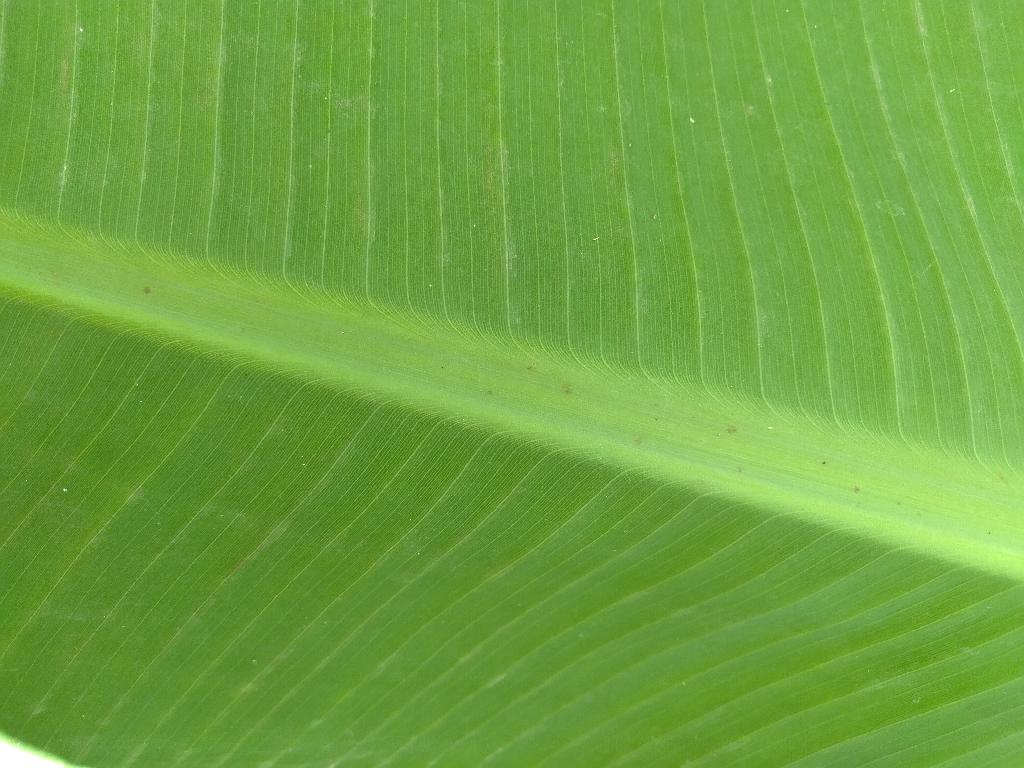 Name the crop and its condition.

banana, healthy
